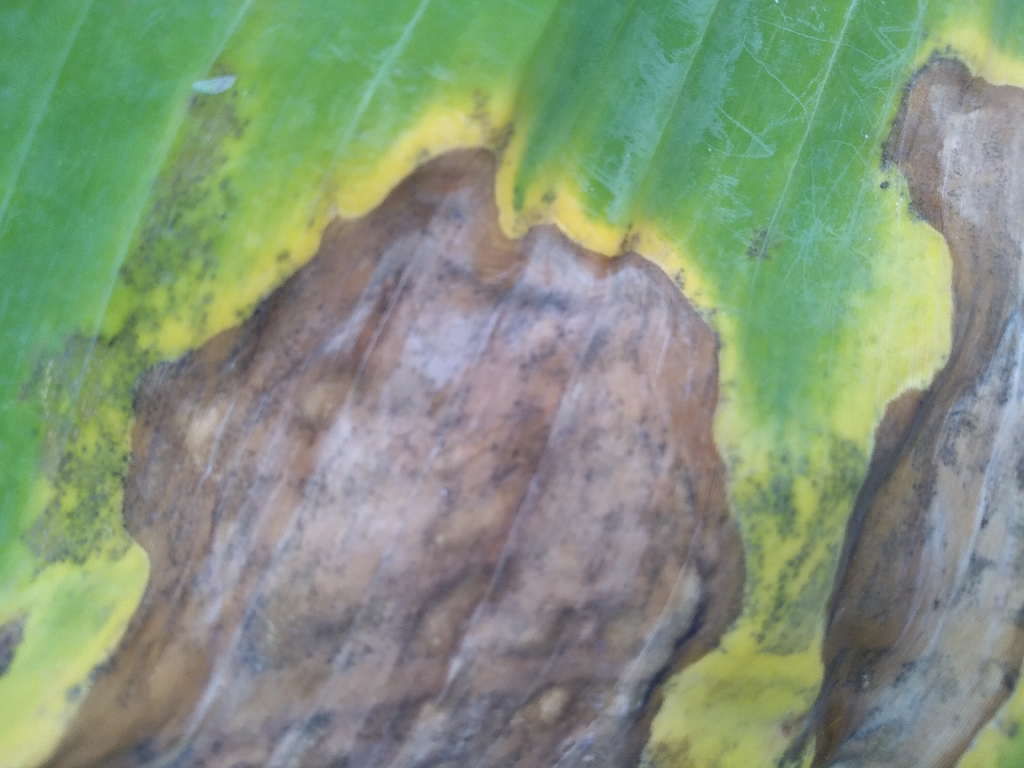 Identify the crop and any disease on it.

banana, black sigatoka
